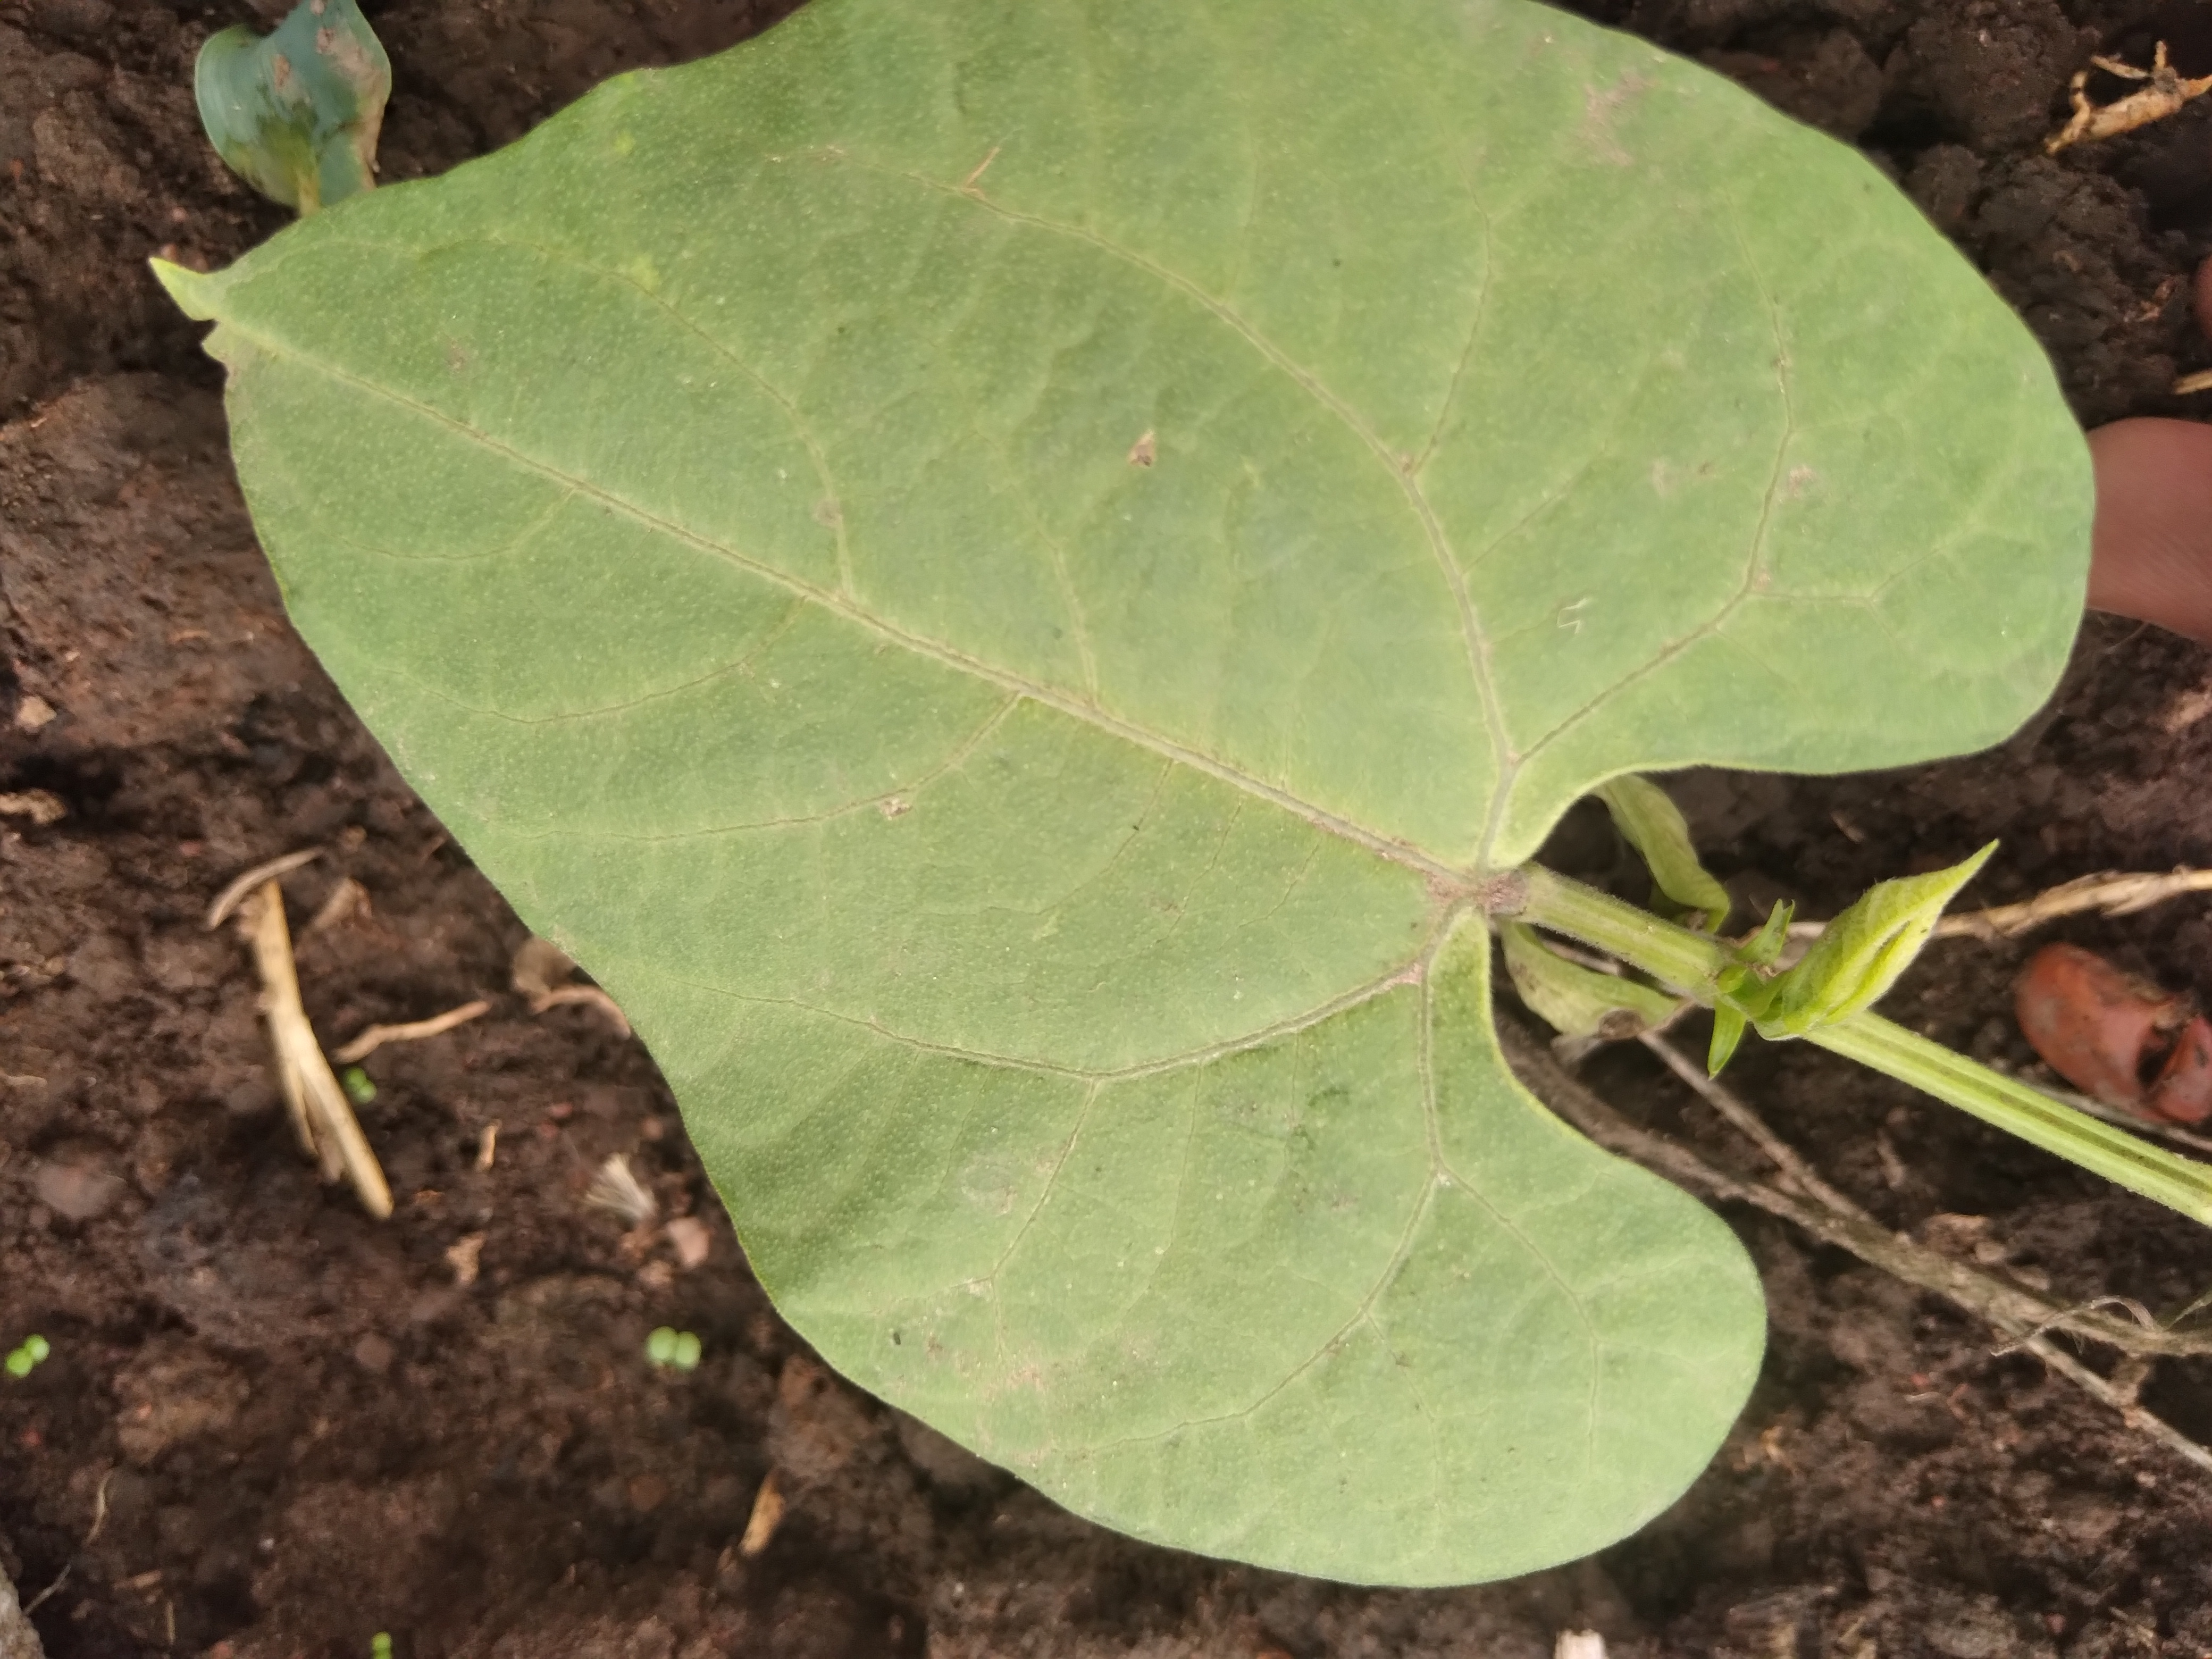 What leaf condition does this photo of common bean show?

healthy
